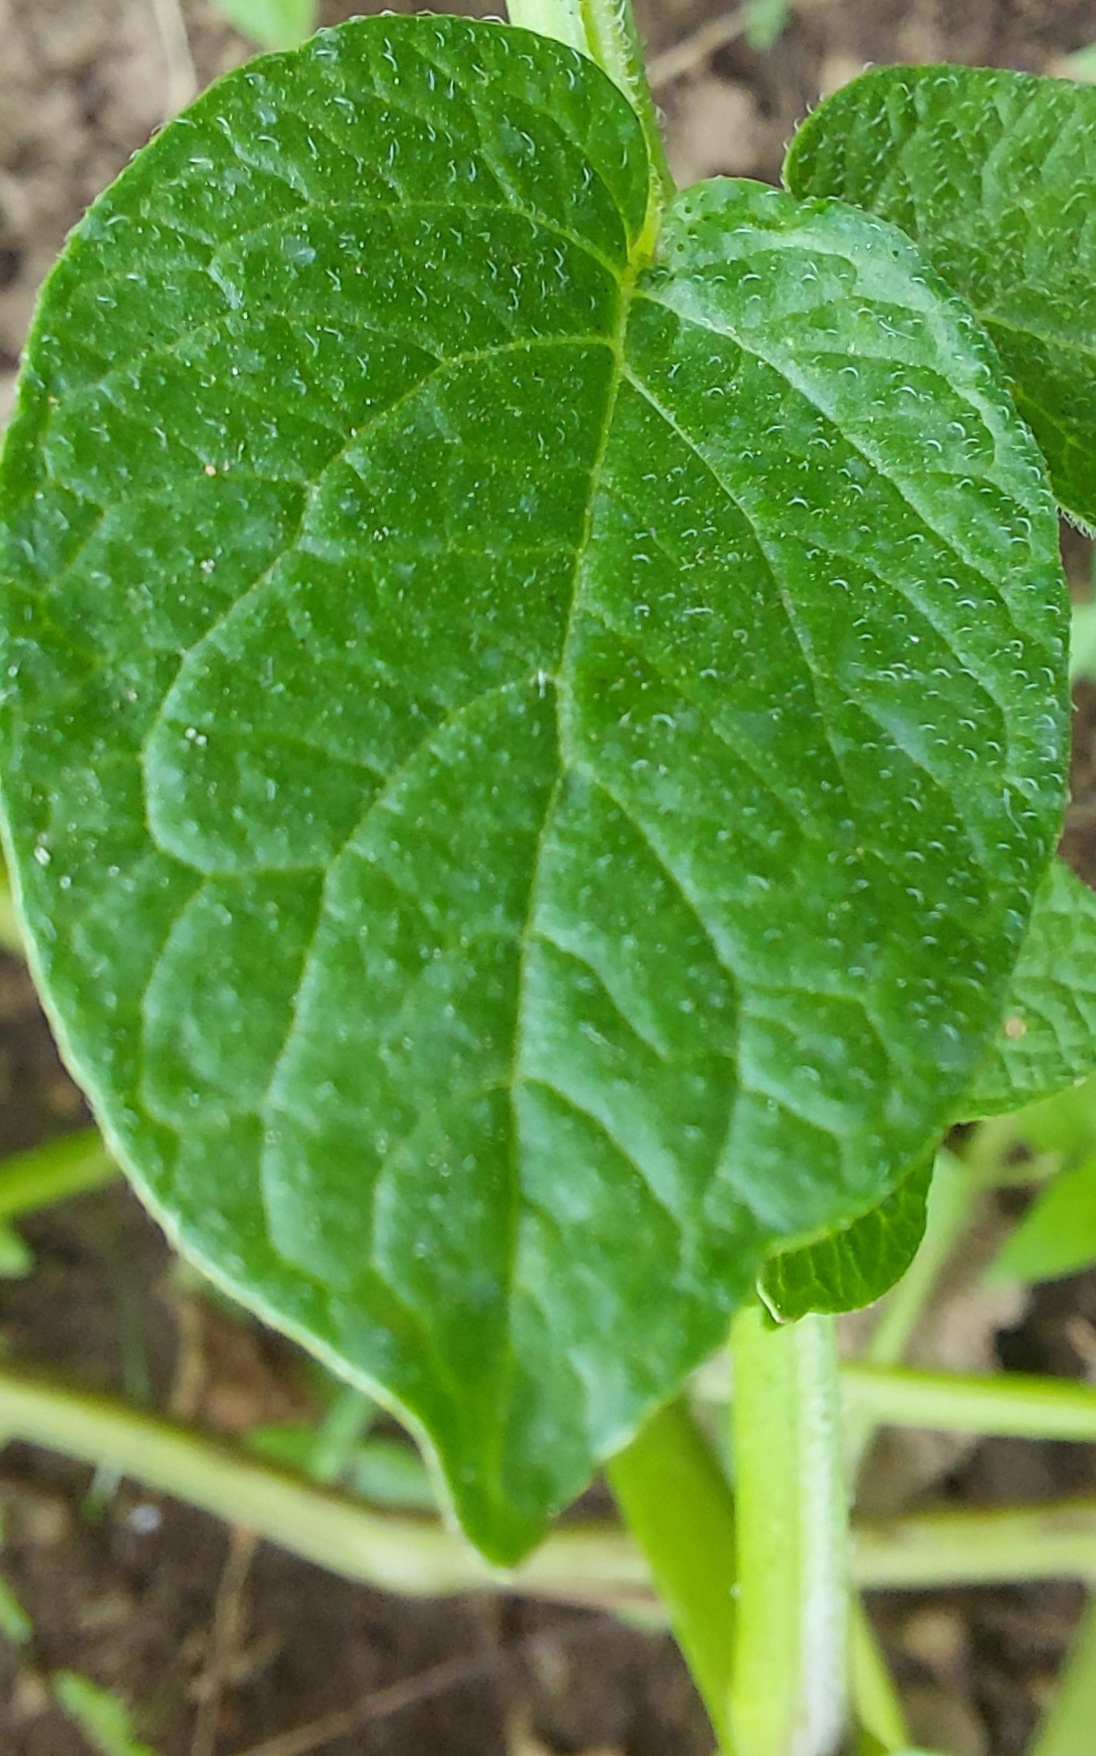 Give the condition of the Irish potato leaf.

healthy
